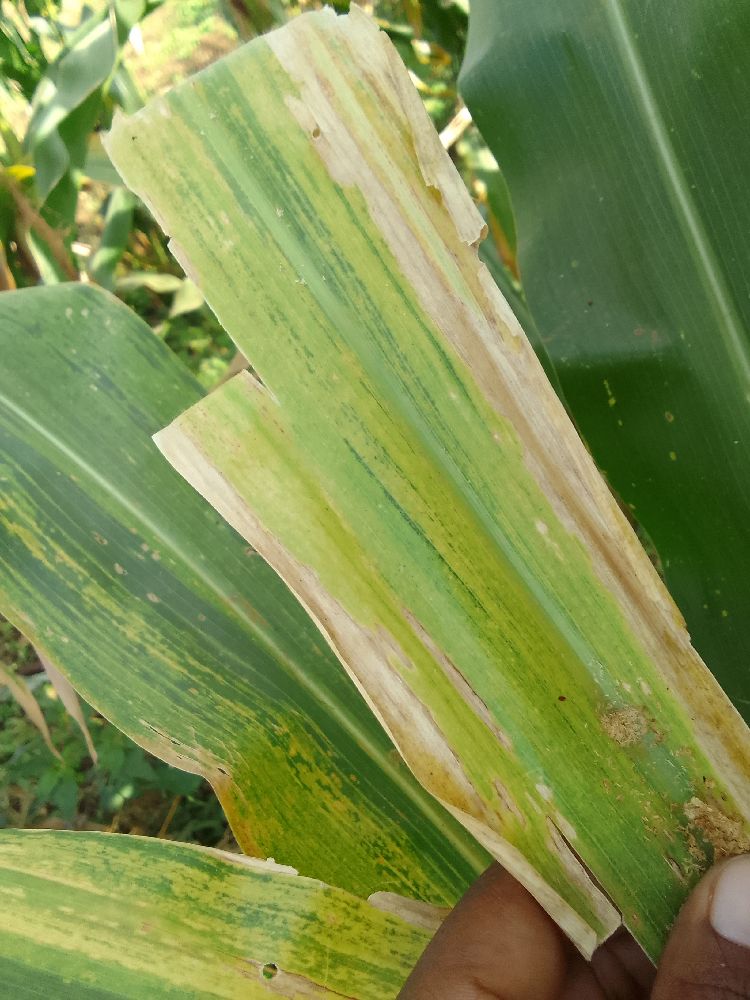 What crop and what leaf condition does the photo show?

maize, maize lethal necrosis
